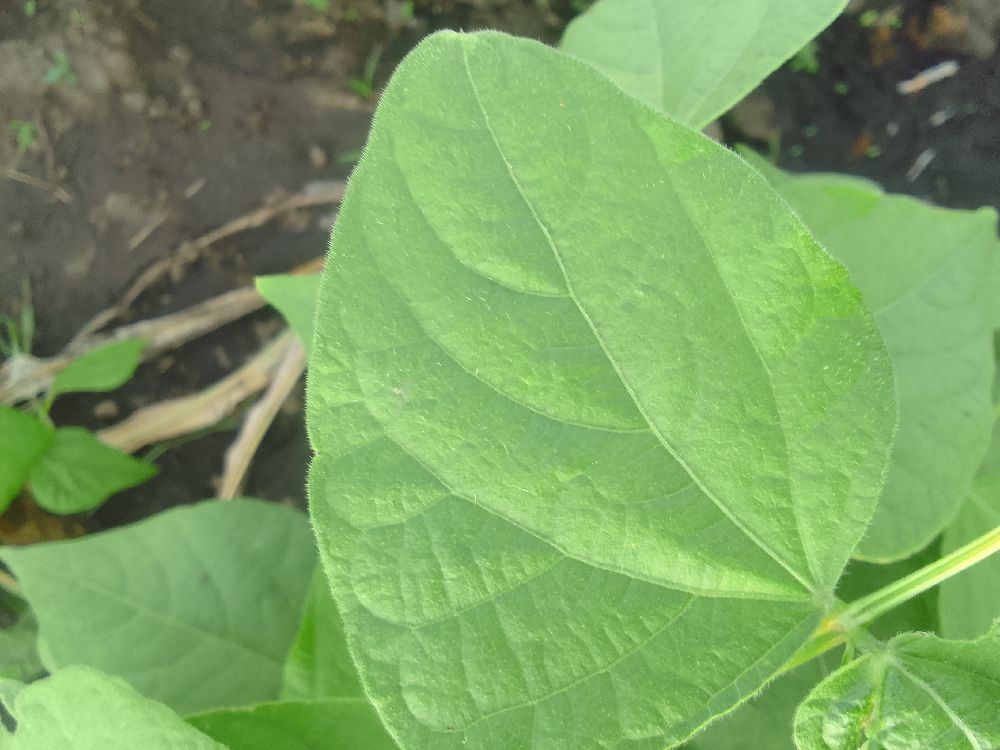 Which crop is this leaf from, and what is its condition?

common bean, healthy
